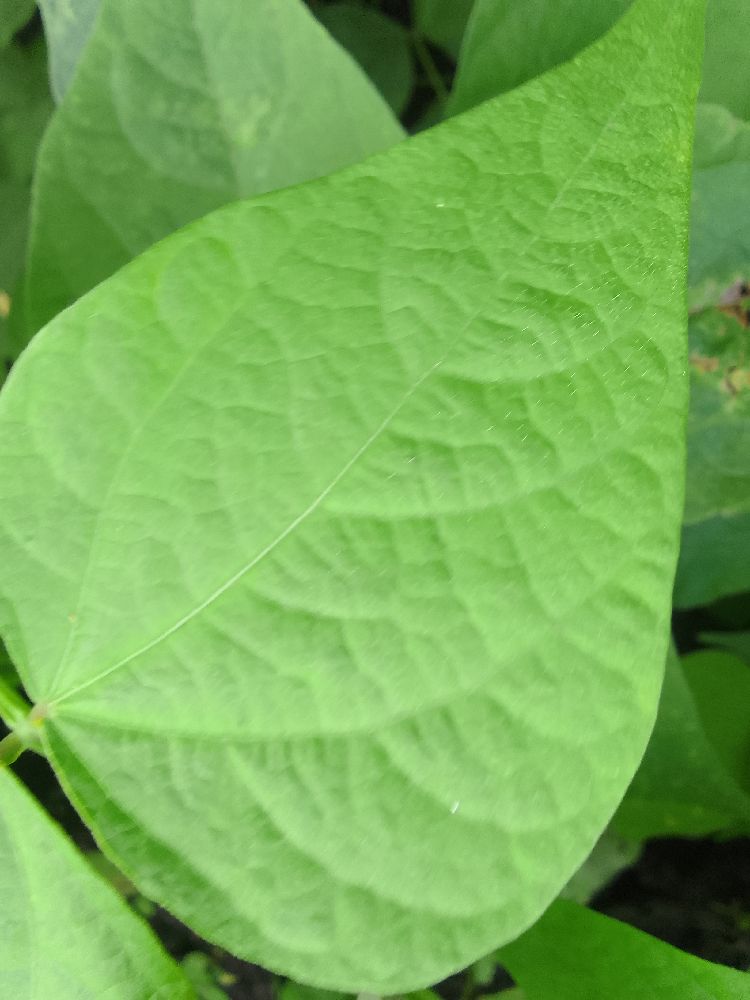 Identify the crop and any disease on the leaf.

common bean, healthy
